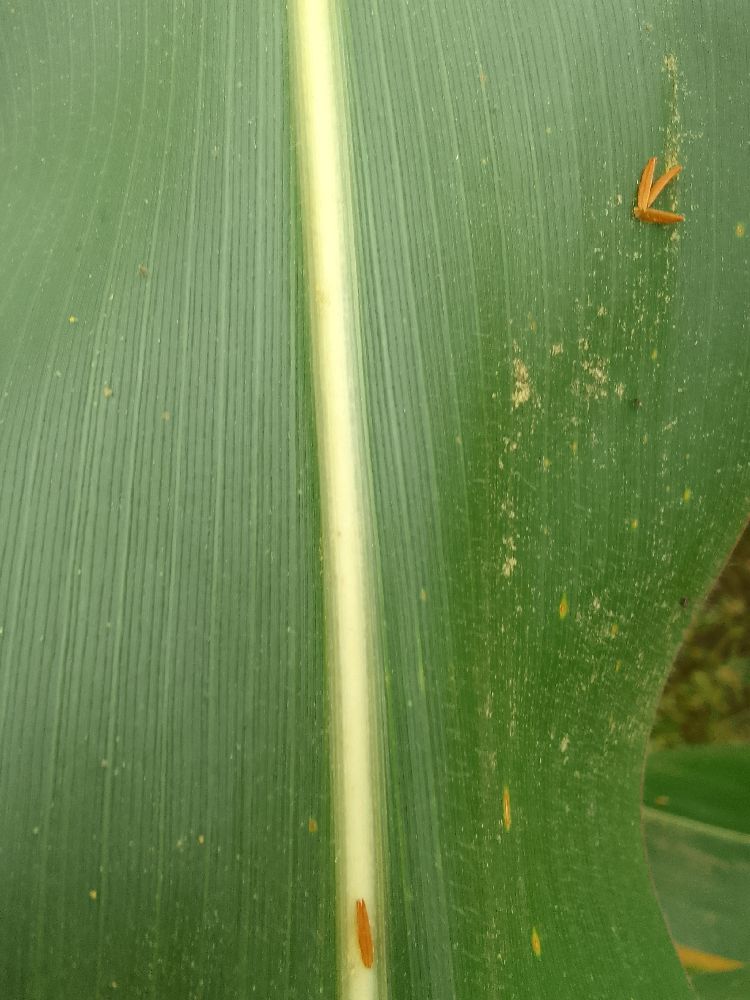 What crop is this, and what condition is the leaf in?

maize, healthy
